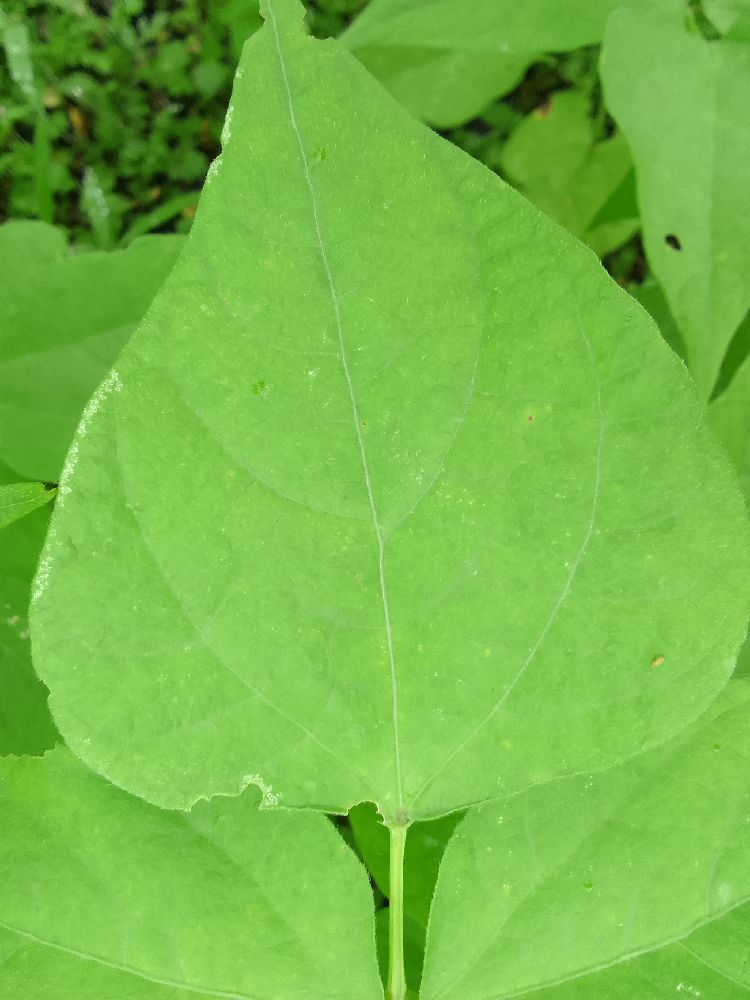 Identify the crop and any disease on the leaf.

common bean, healthy
